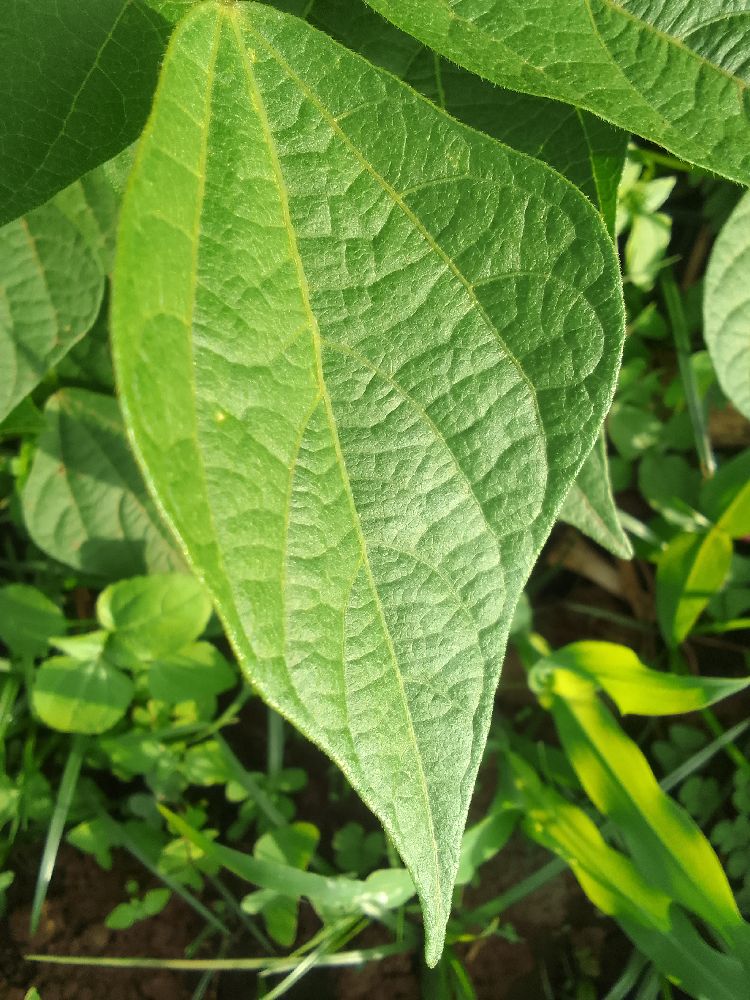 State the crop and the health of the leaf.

common bean, healthy
